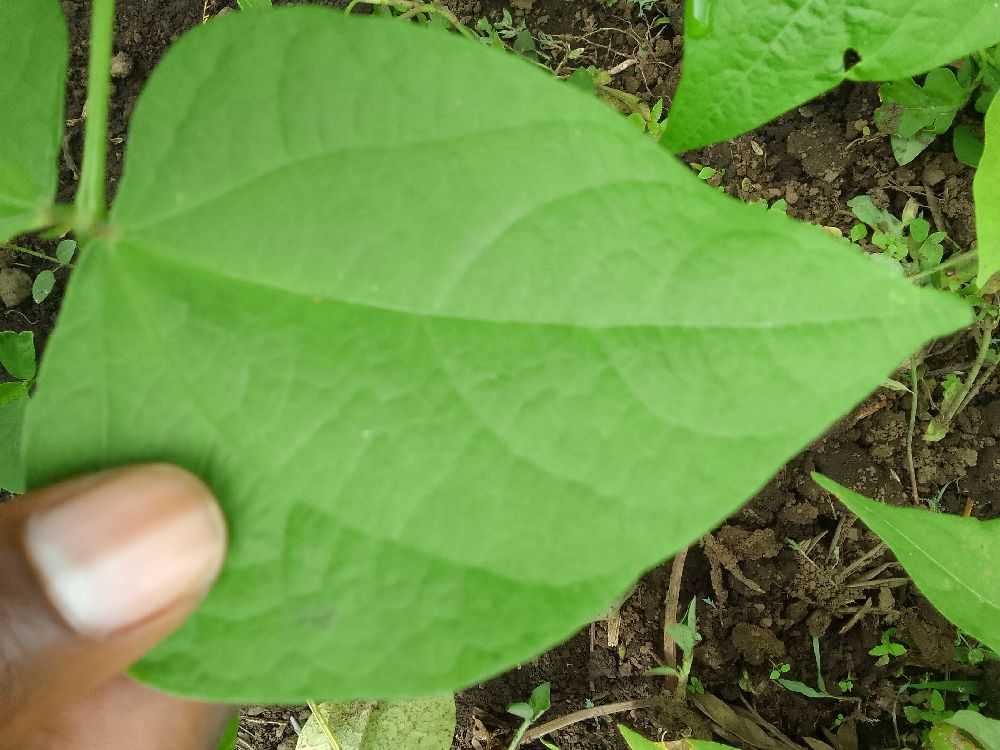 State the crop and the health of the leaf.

common bean, healthy
